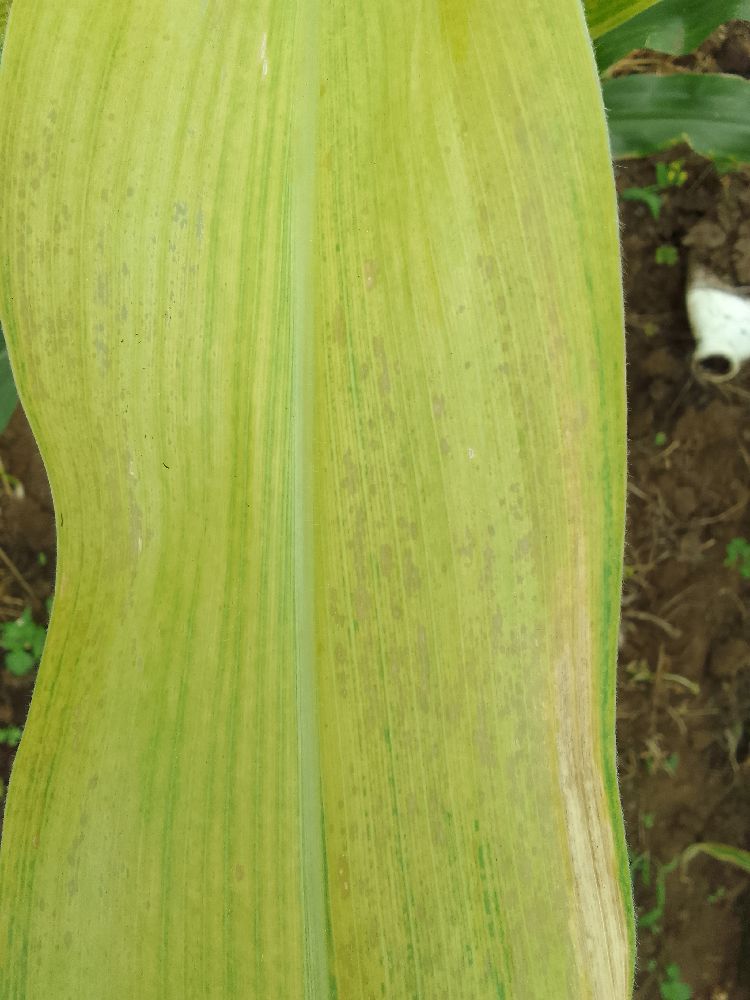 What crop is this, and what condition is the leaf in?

maize, maize lethal necrosis
